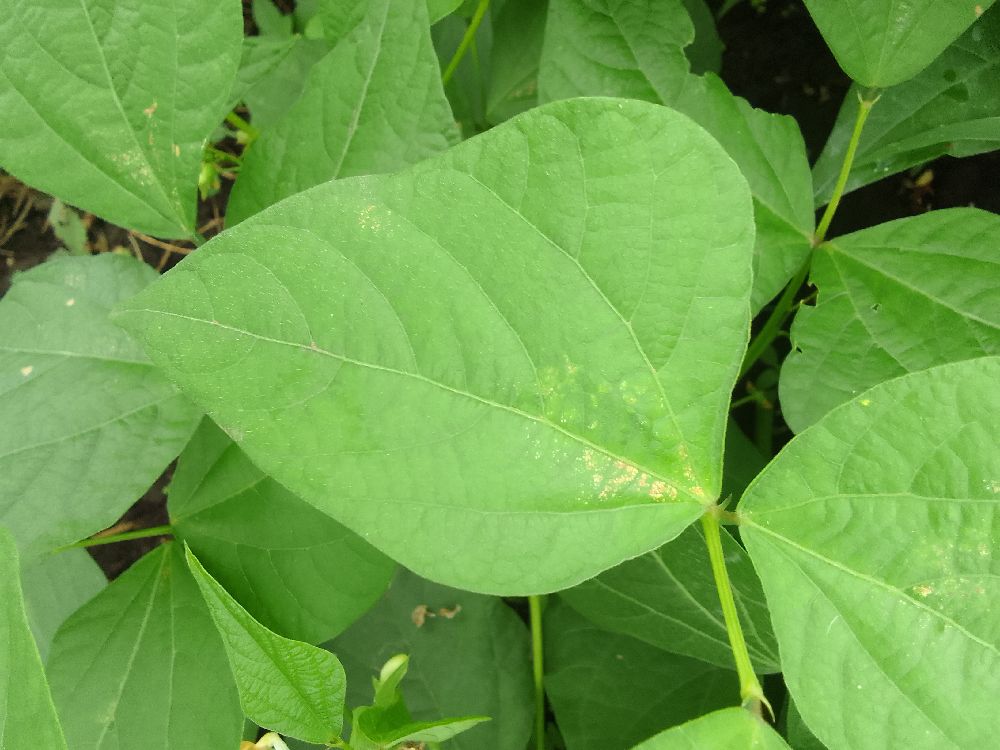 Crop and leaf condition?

common bean, healthy
